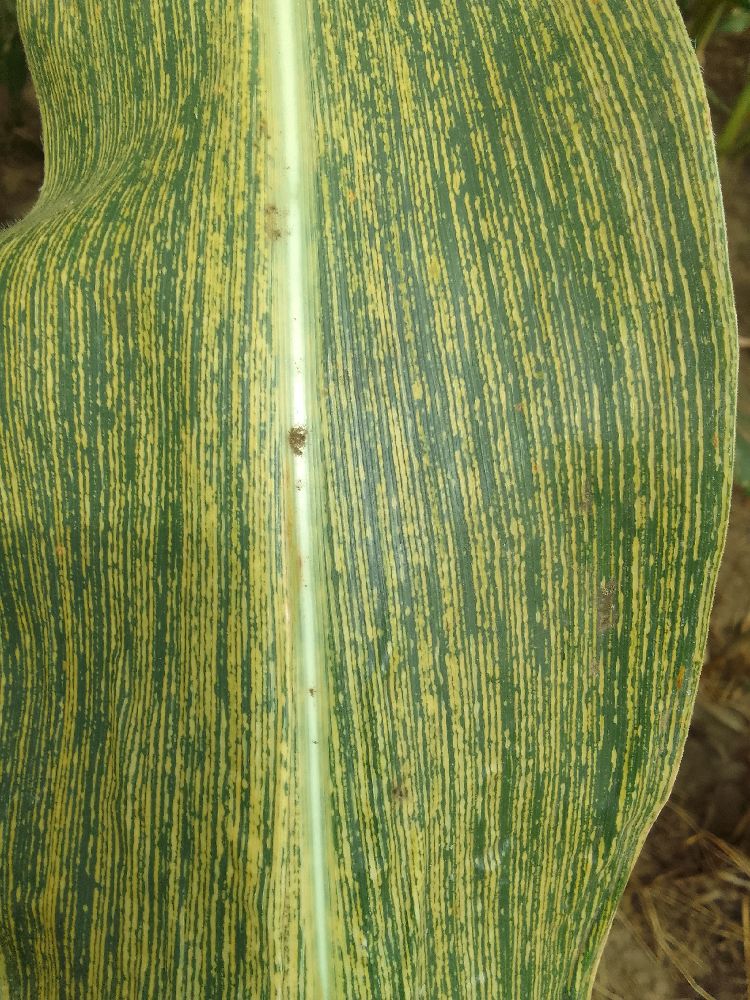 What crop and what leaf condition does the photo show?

maize, maize streak virus
